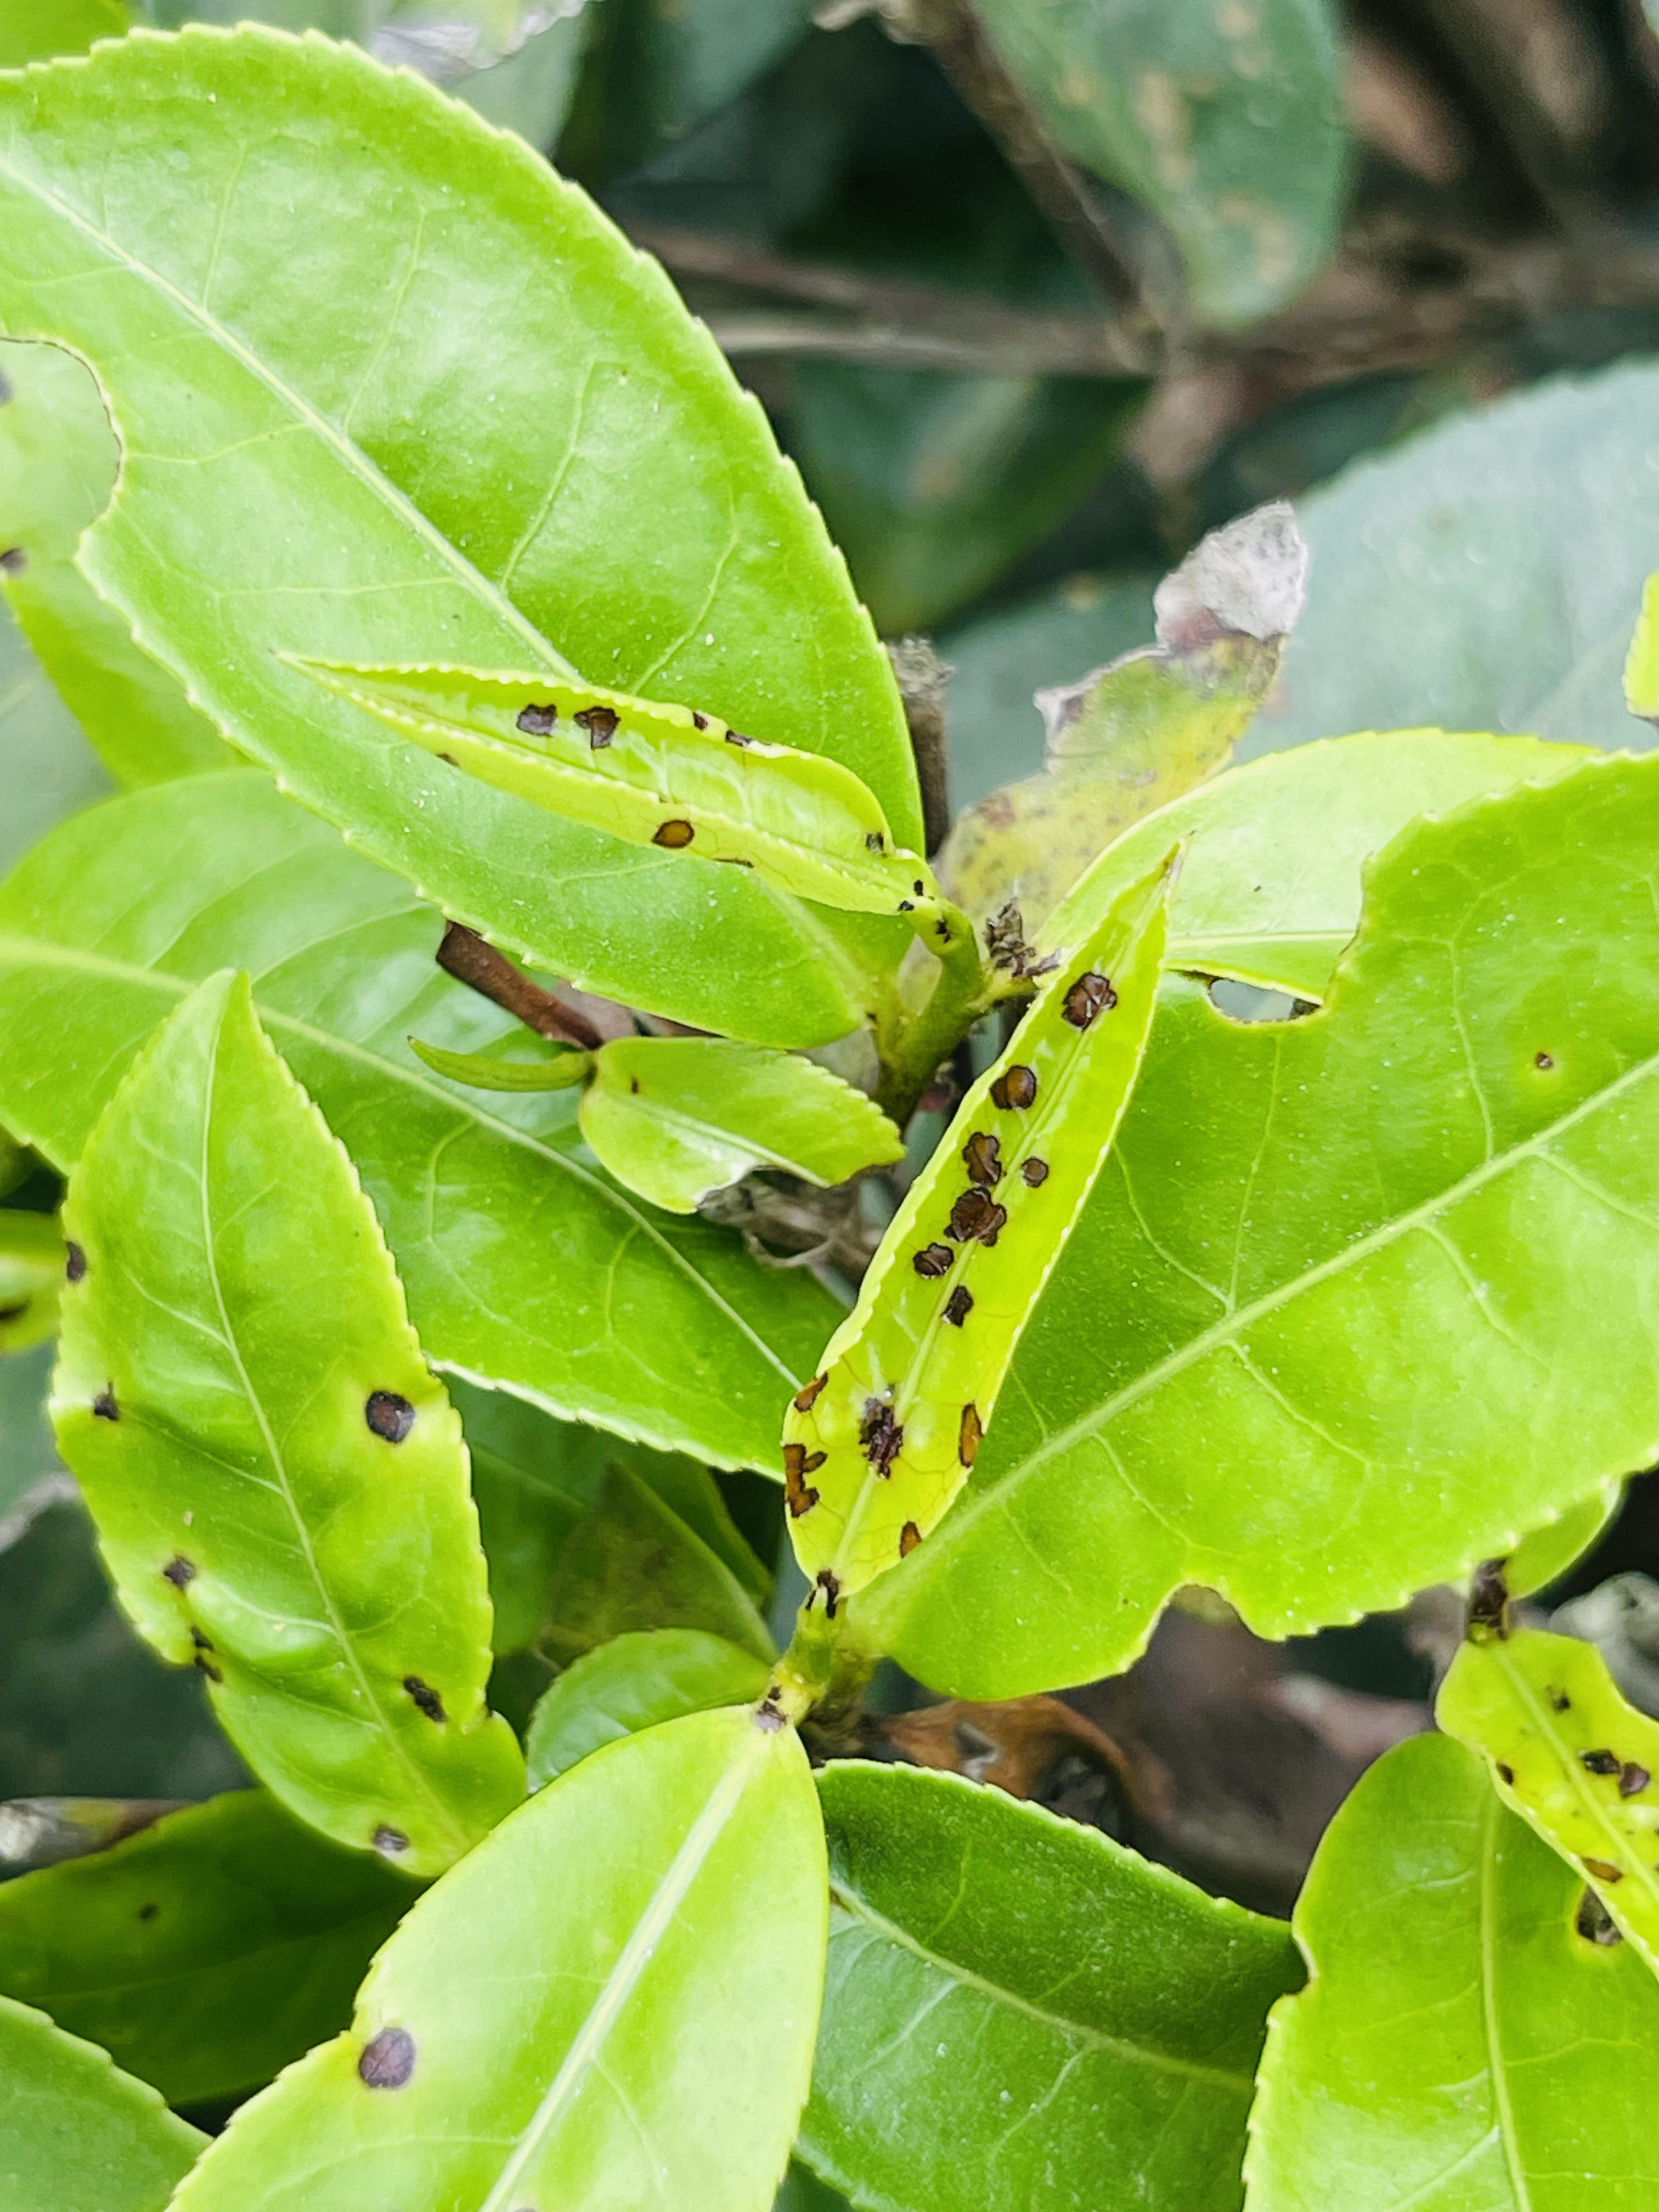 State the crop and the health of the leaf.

tea, helopeltis
